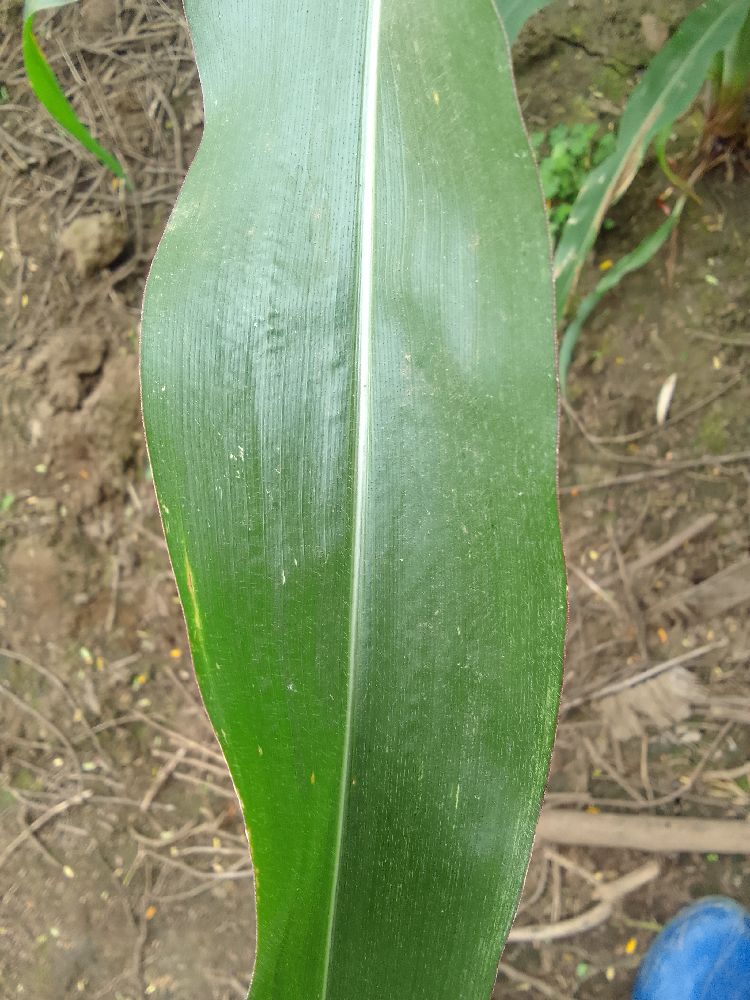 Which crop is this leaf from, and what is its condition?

maize, healthy
